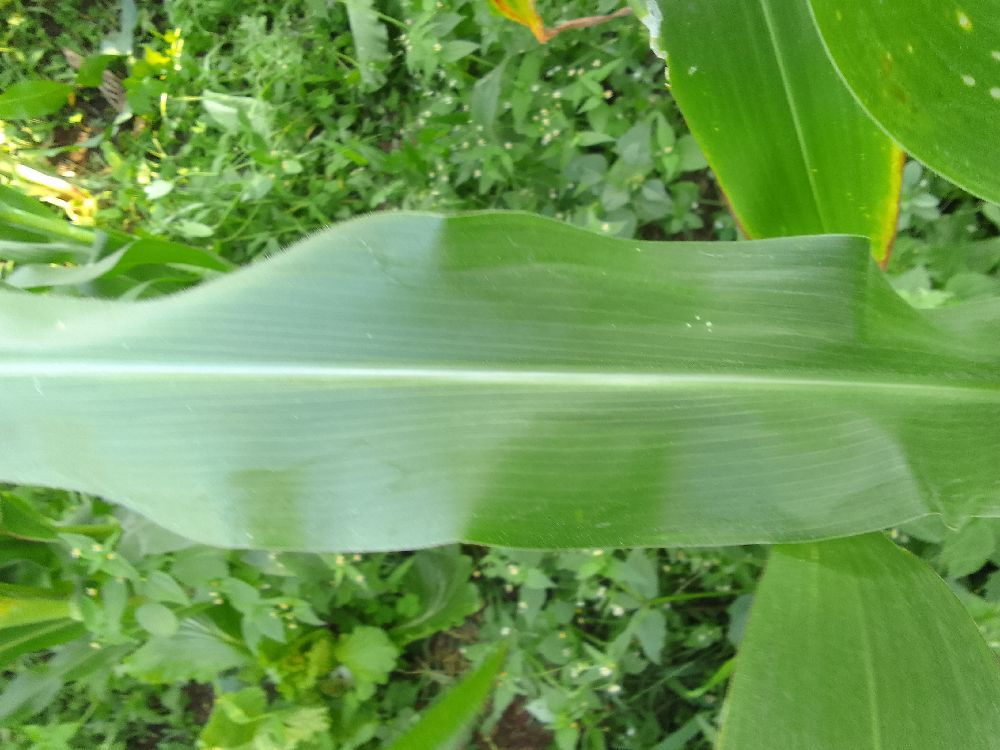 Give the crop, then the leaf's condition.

maize, healthy
